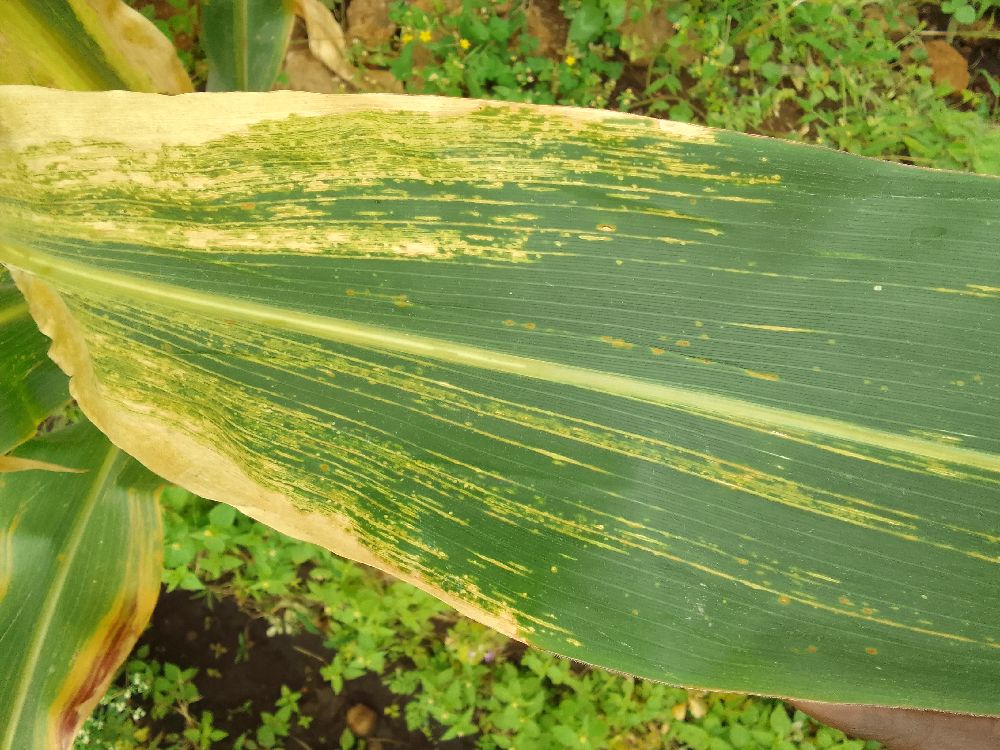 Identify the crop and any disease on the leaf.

maize, maize lethal necrosis
